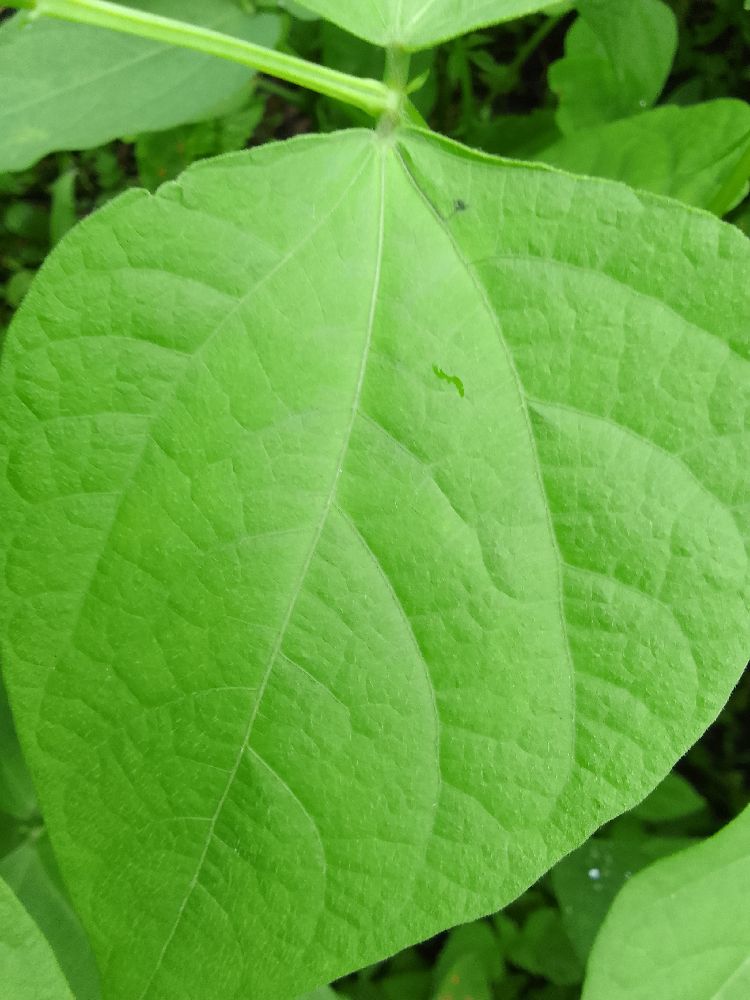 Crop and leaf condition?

common bean, healthy
